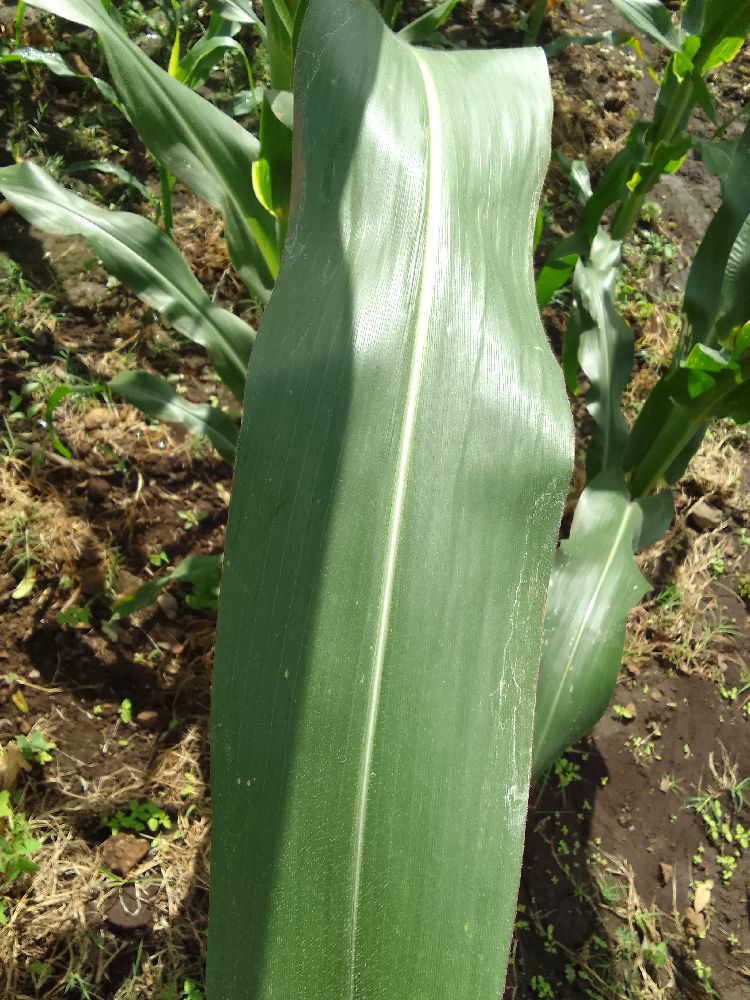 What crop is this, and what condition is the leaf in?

maize, healthy
